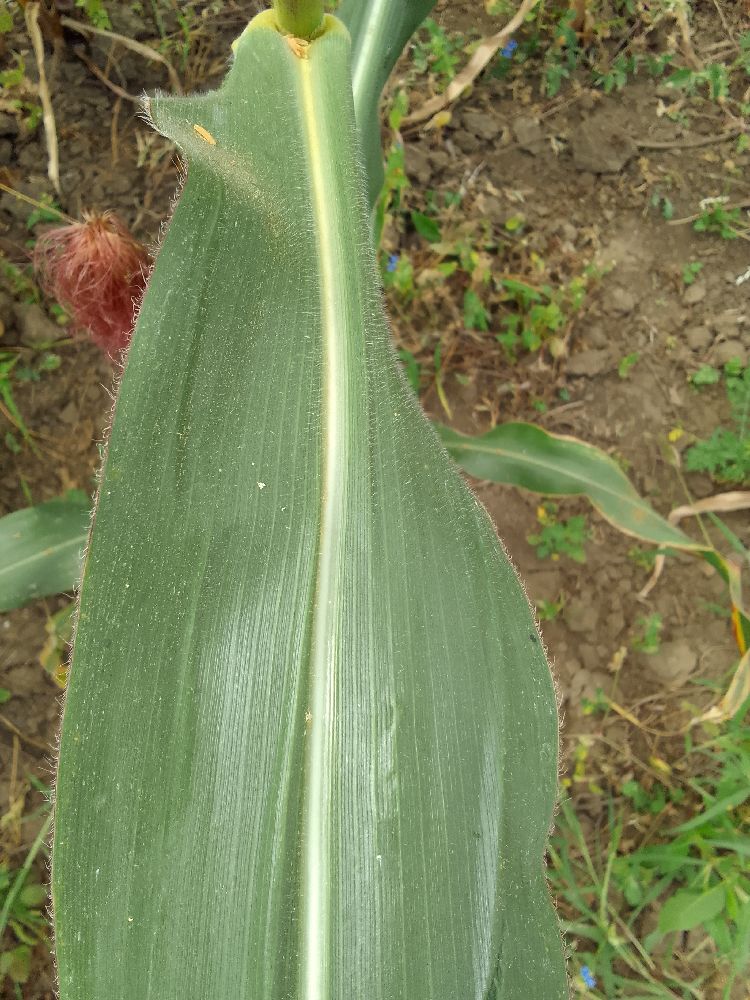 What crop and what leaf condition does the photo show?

maize, healthy
